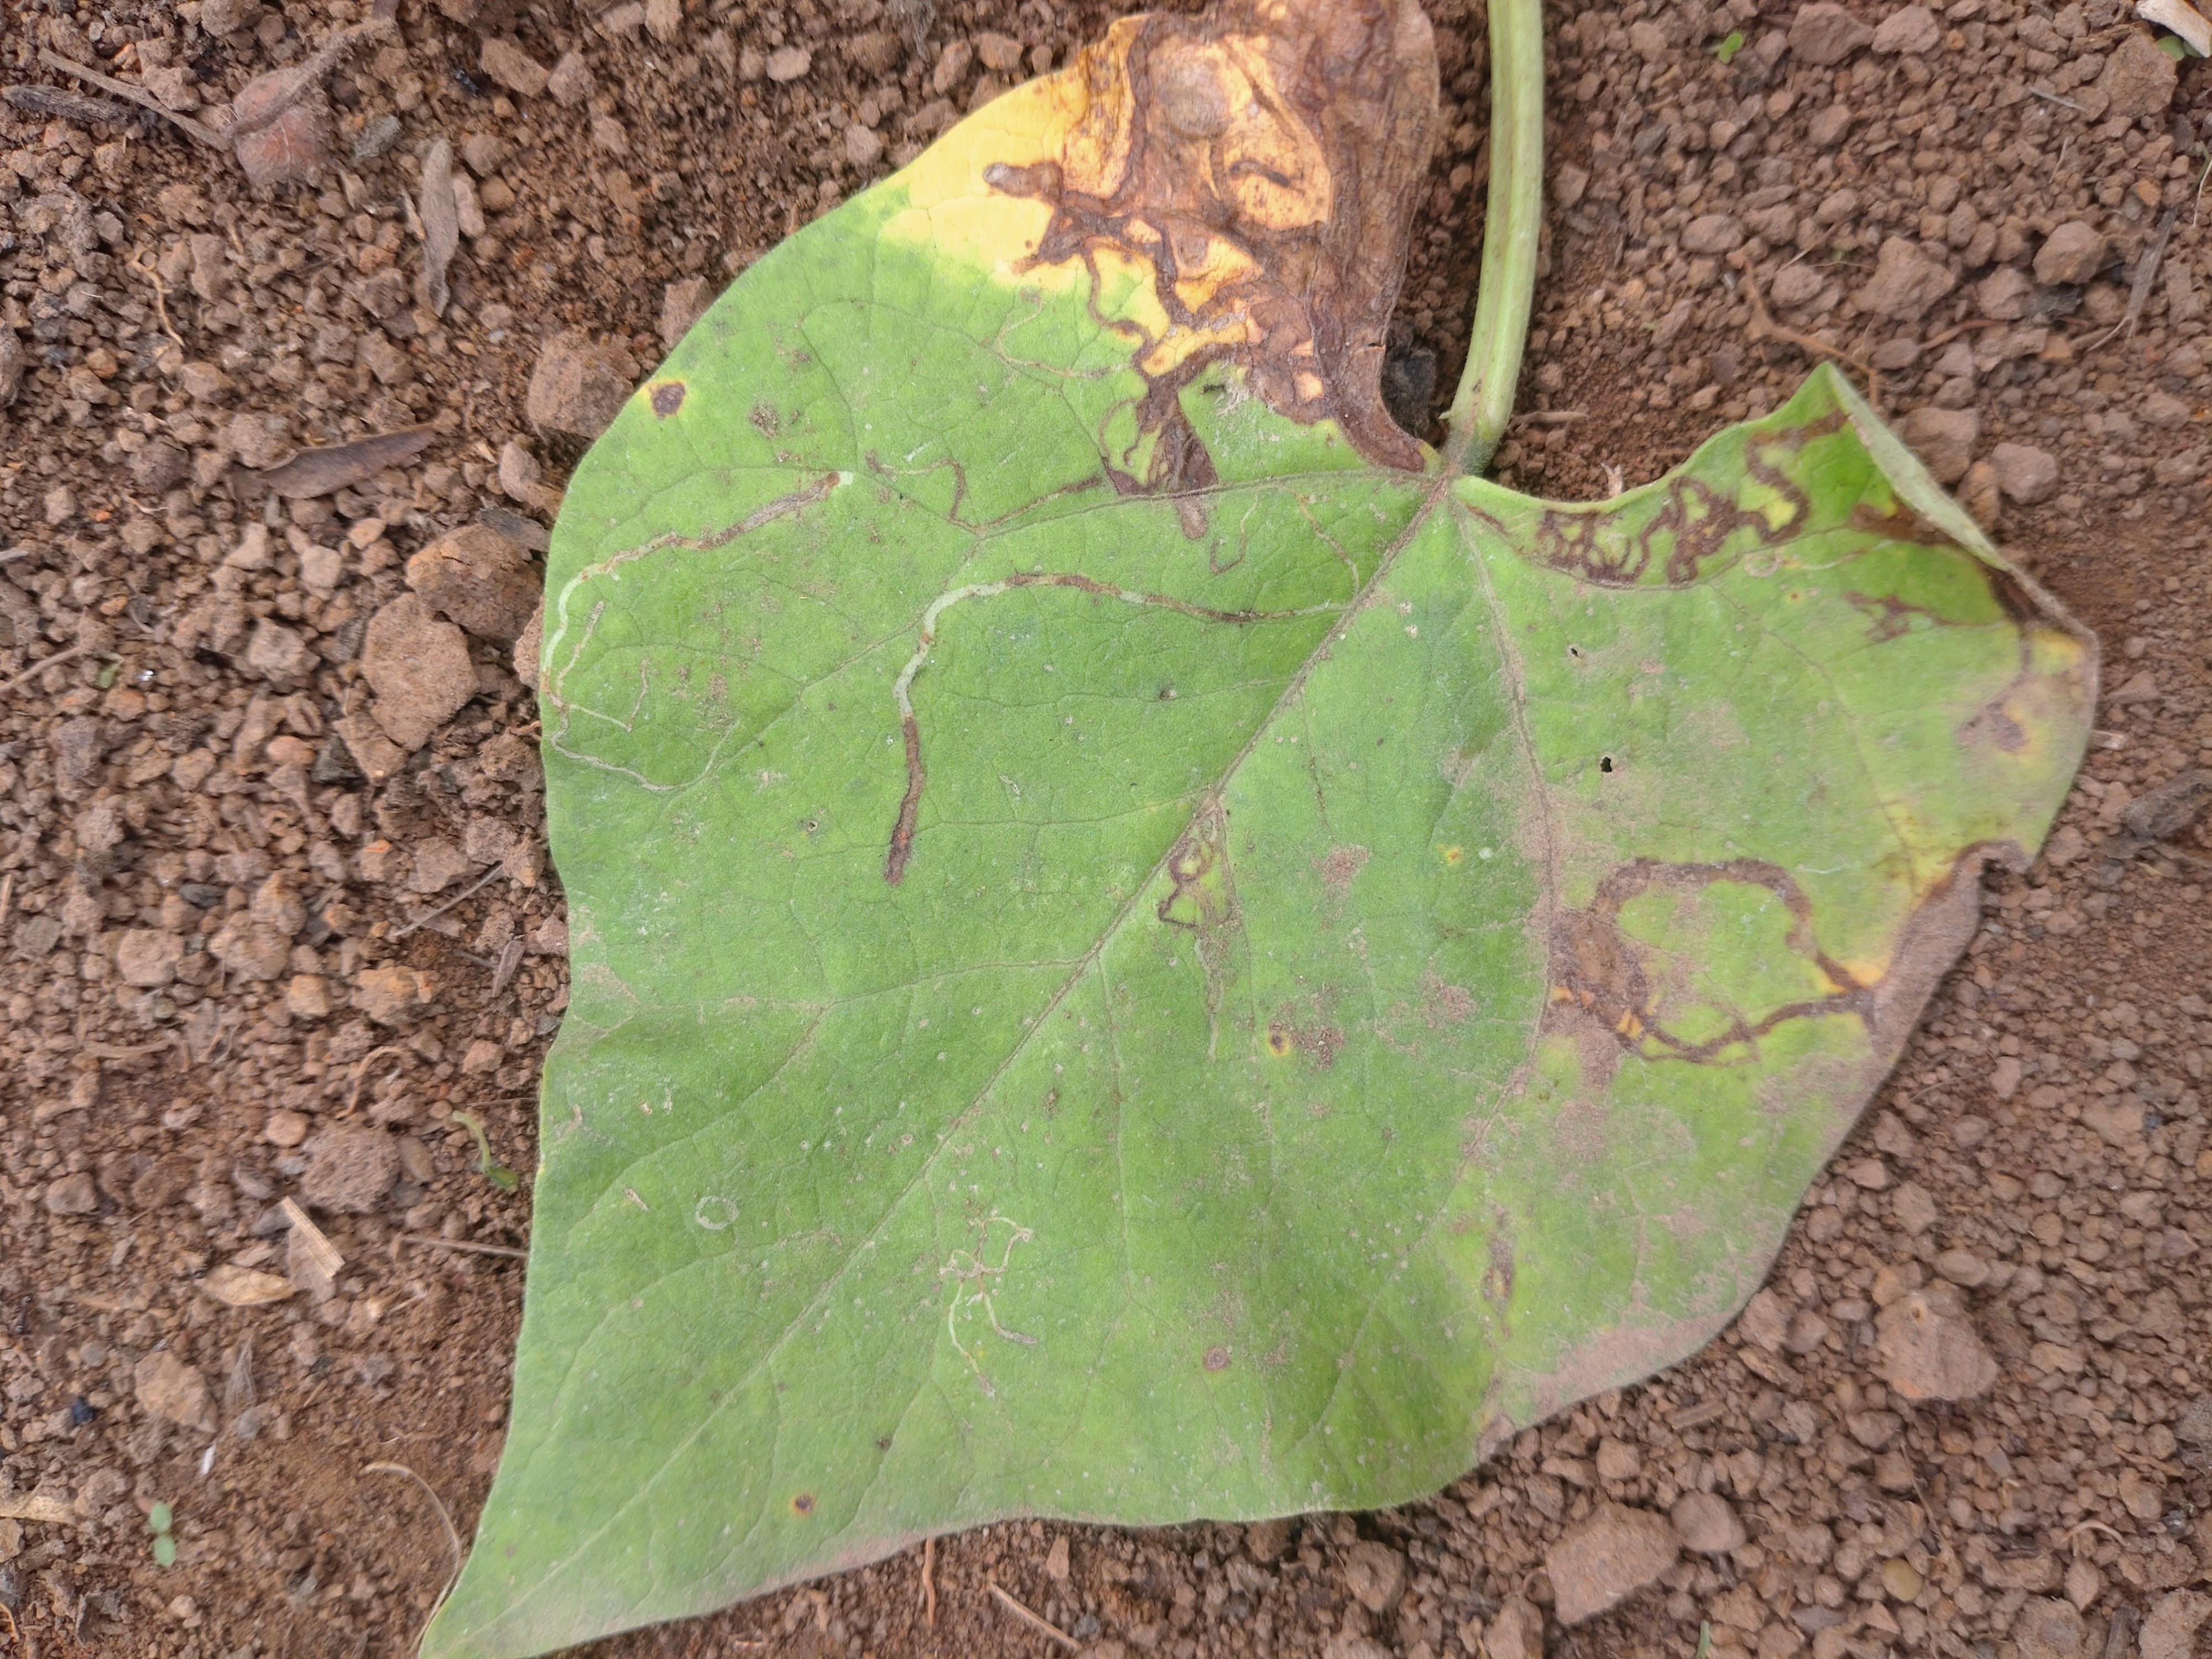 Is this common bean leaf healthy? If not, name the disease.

rust
